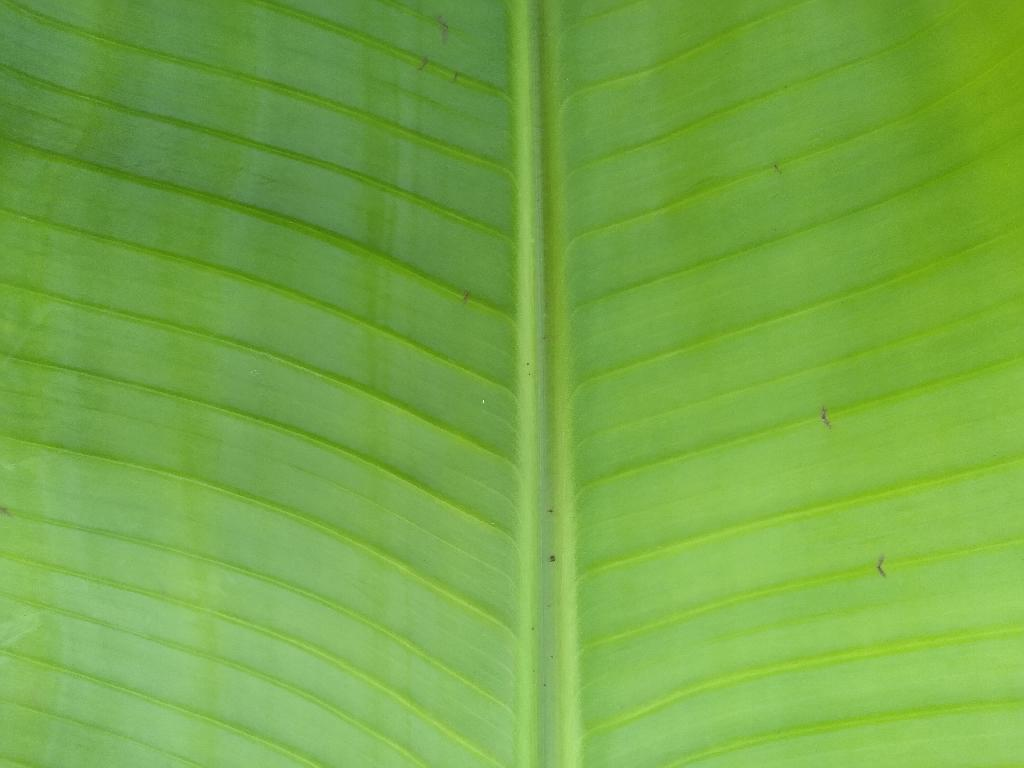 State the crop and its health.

banana, healthy
